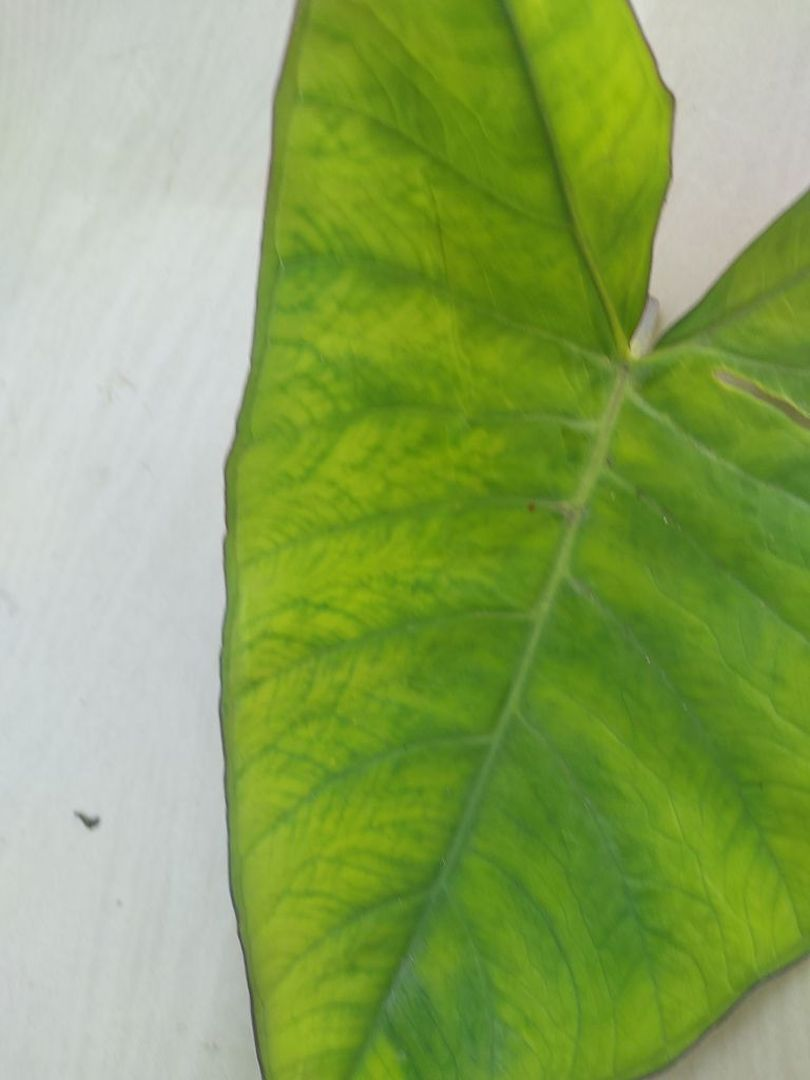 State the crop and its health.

taro, mosaic
